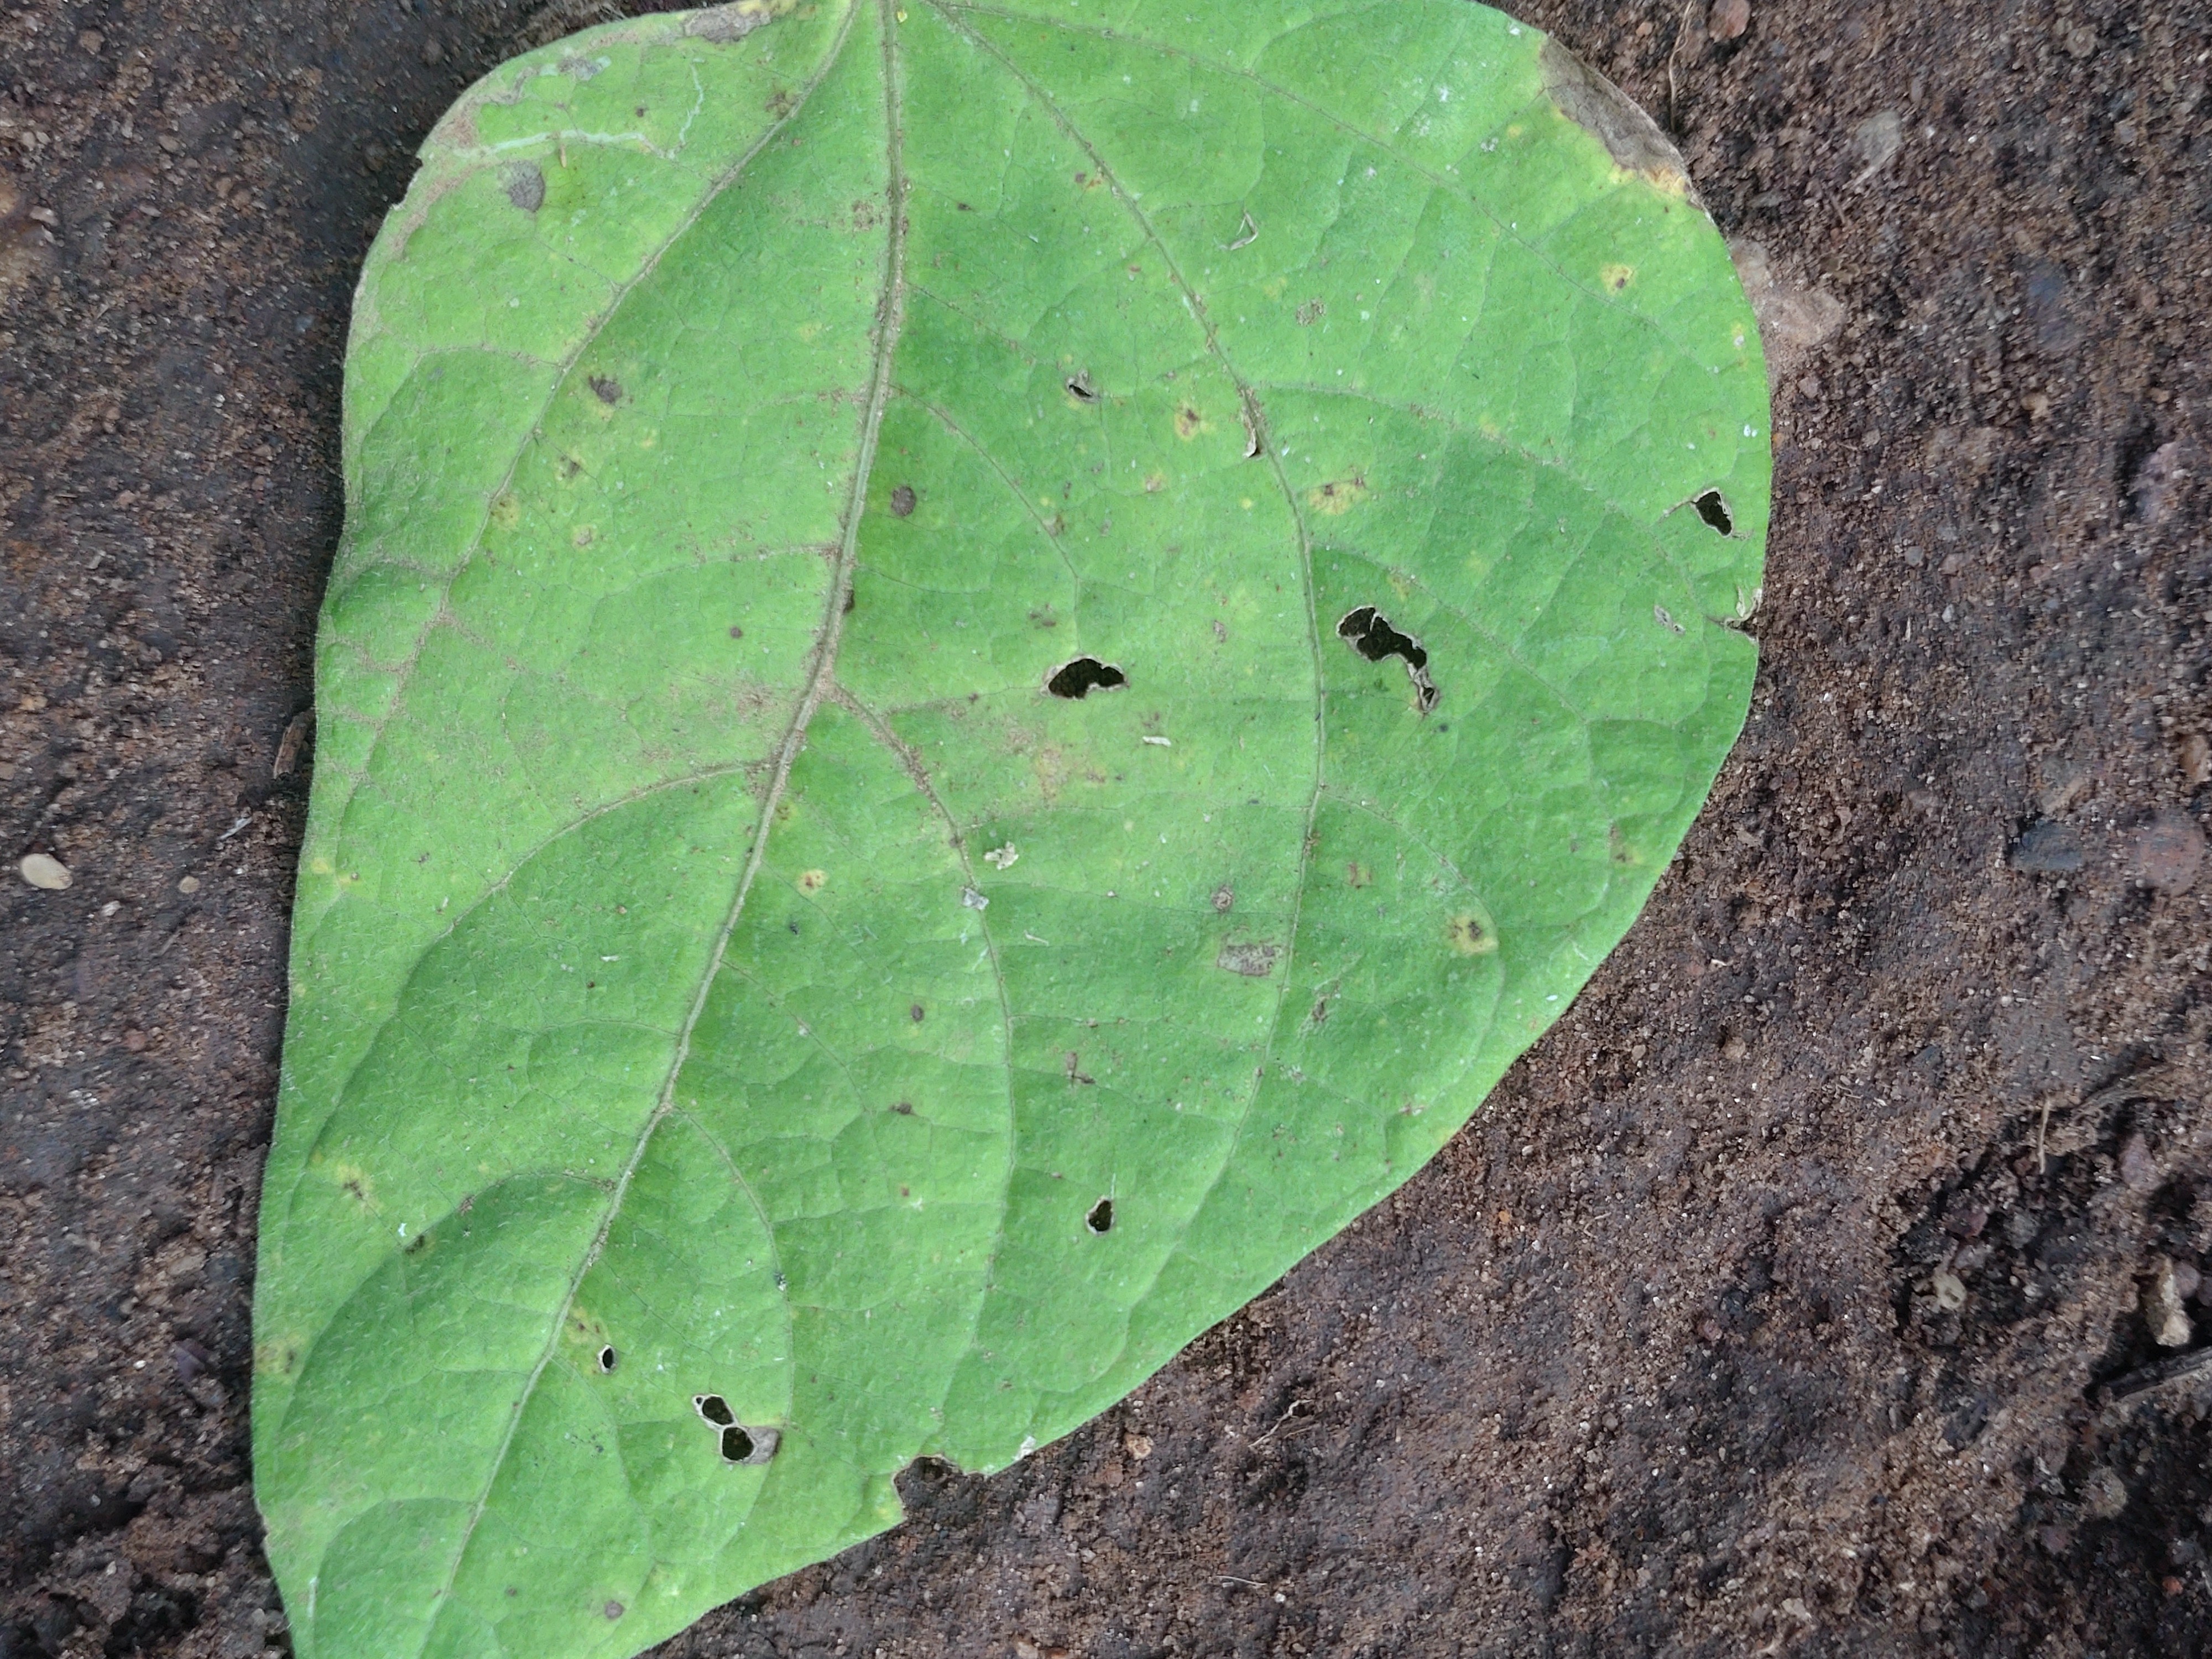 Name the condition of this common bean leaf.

anthracnose
